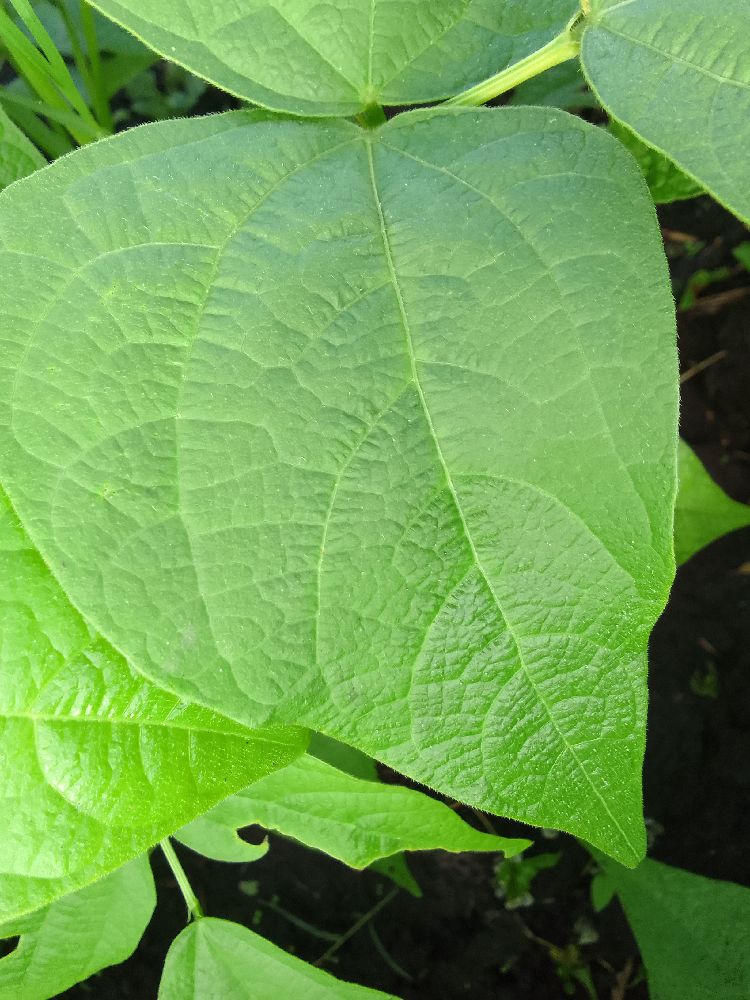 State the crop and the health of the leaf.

common bean, healthy
